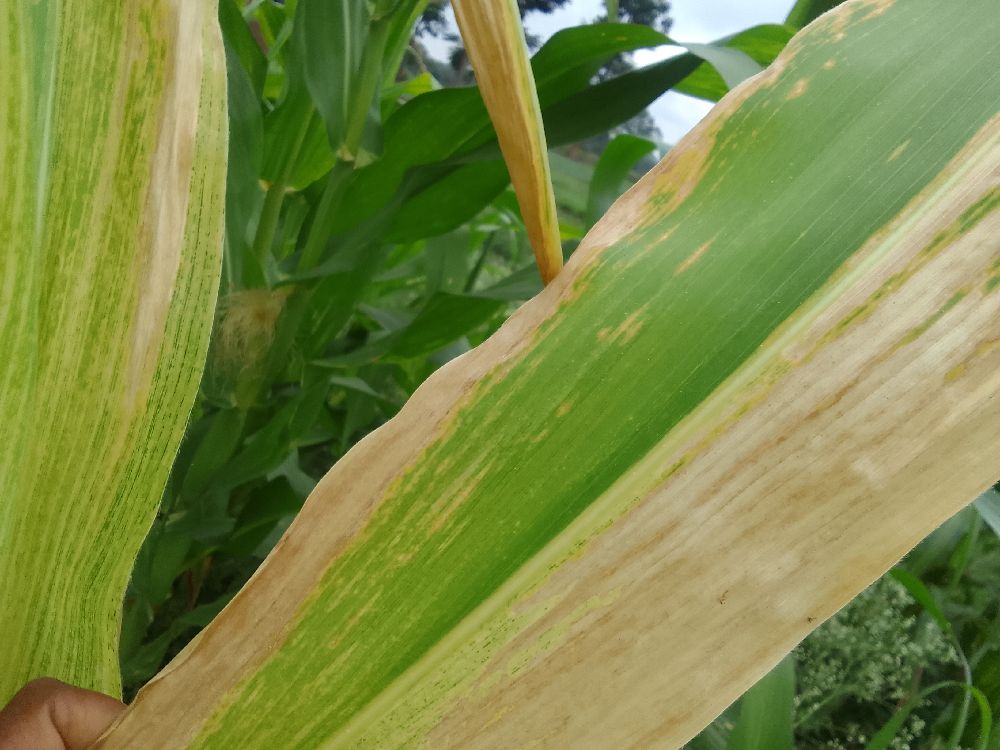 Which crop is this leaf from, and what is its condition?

maize, maize lethal necrosis
